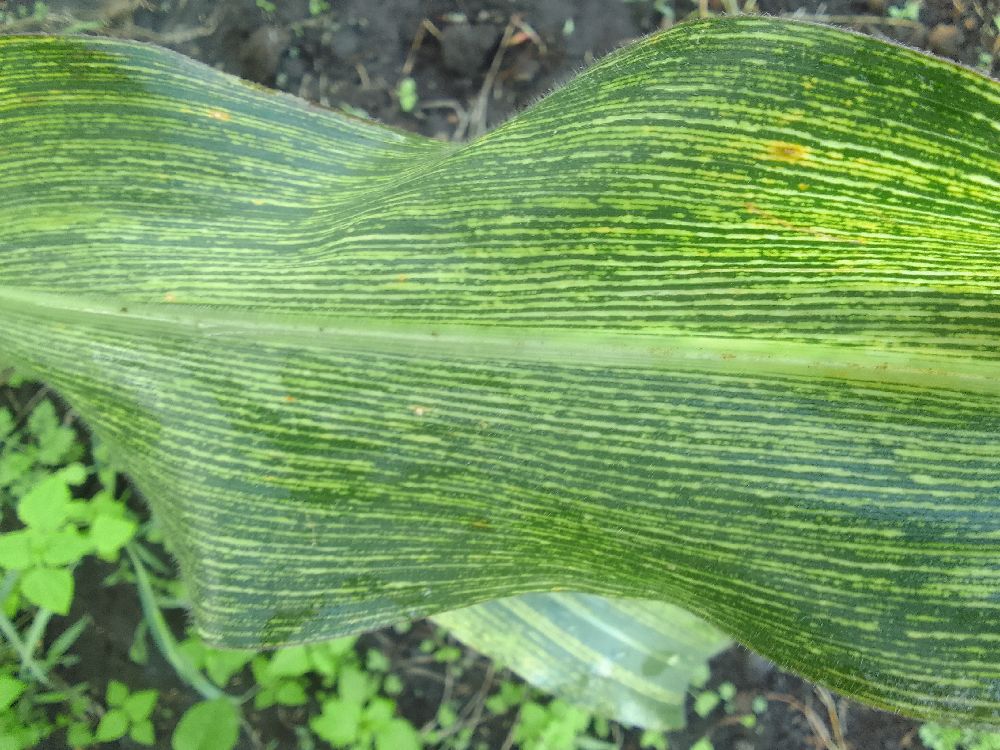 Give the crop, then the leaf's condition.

maize, maize streak virus
